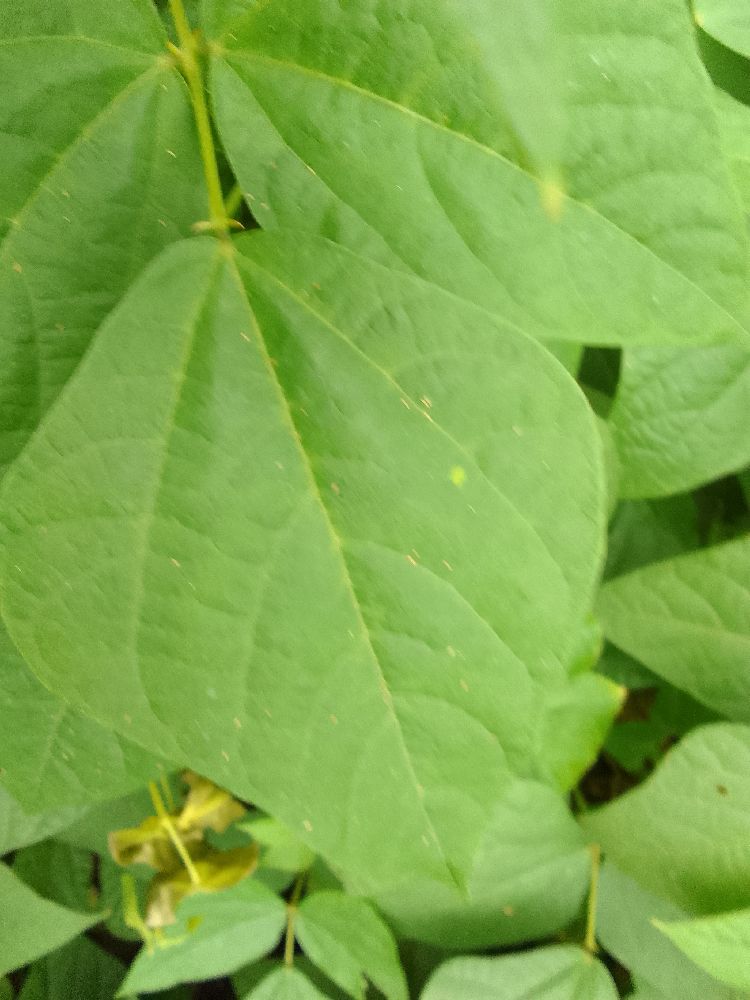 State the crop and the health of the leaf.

common bean, healthy
